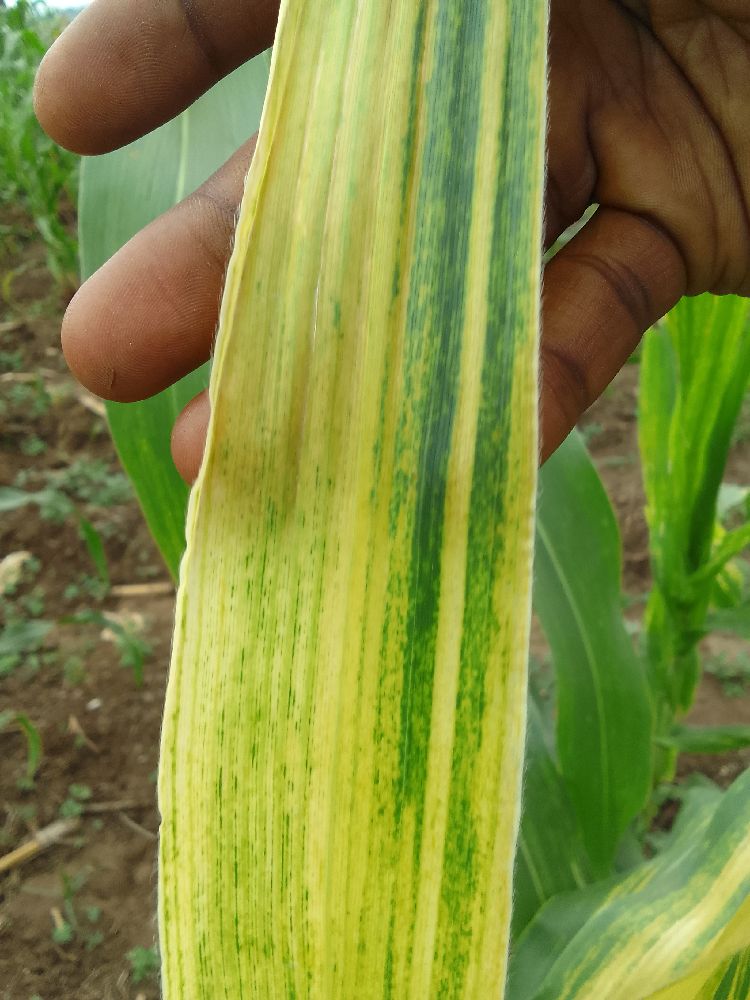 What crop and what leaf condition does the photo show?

maize, maize lethal necrosis
